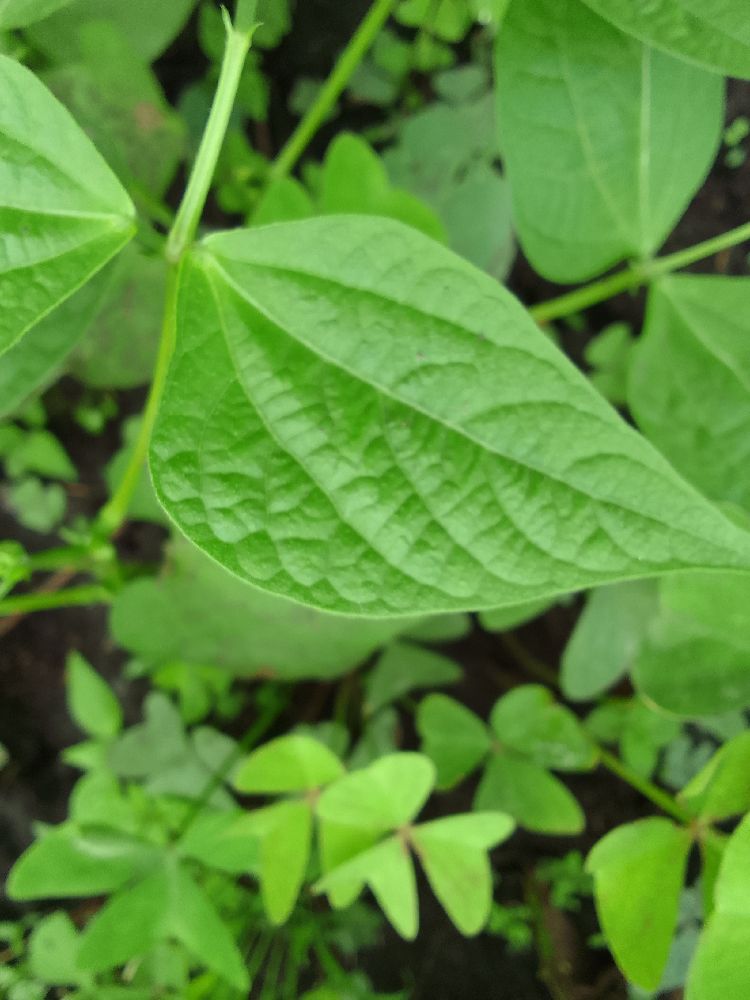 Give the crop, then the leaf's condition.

common bean, healthy
